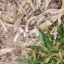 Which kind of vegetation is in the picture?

grass
